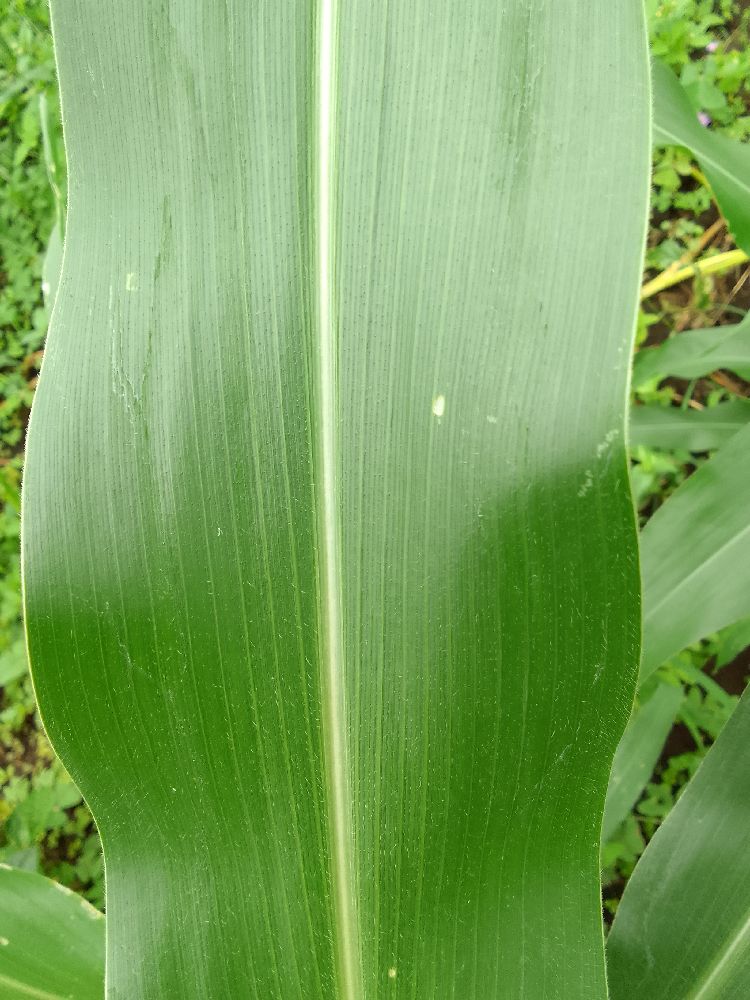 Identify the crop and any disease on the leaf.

maize, healthy
